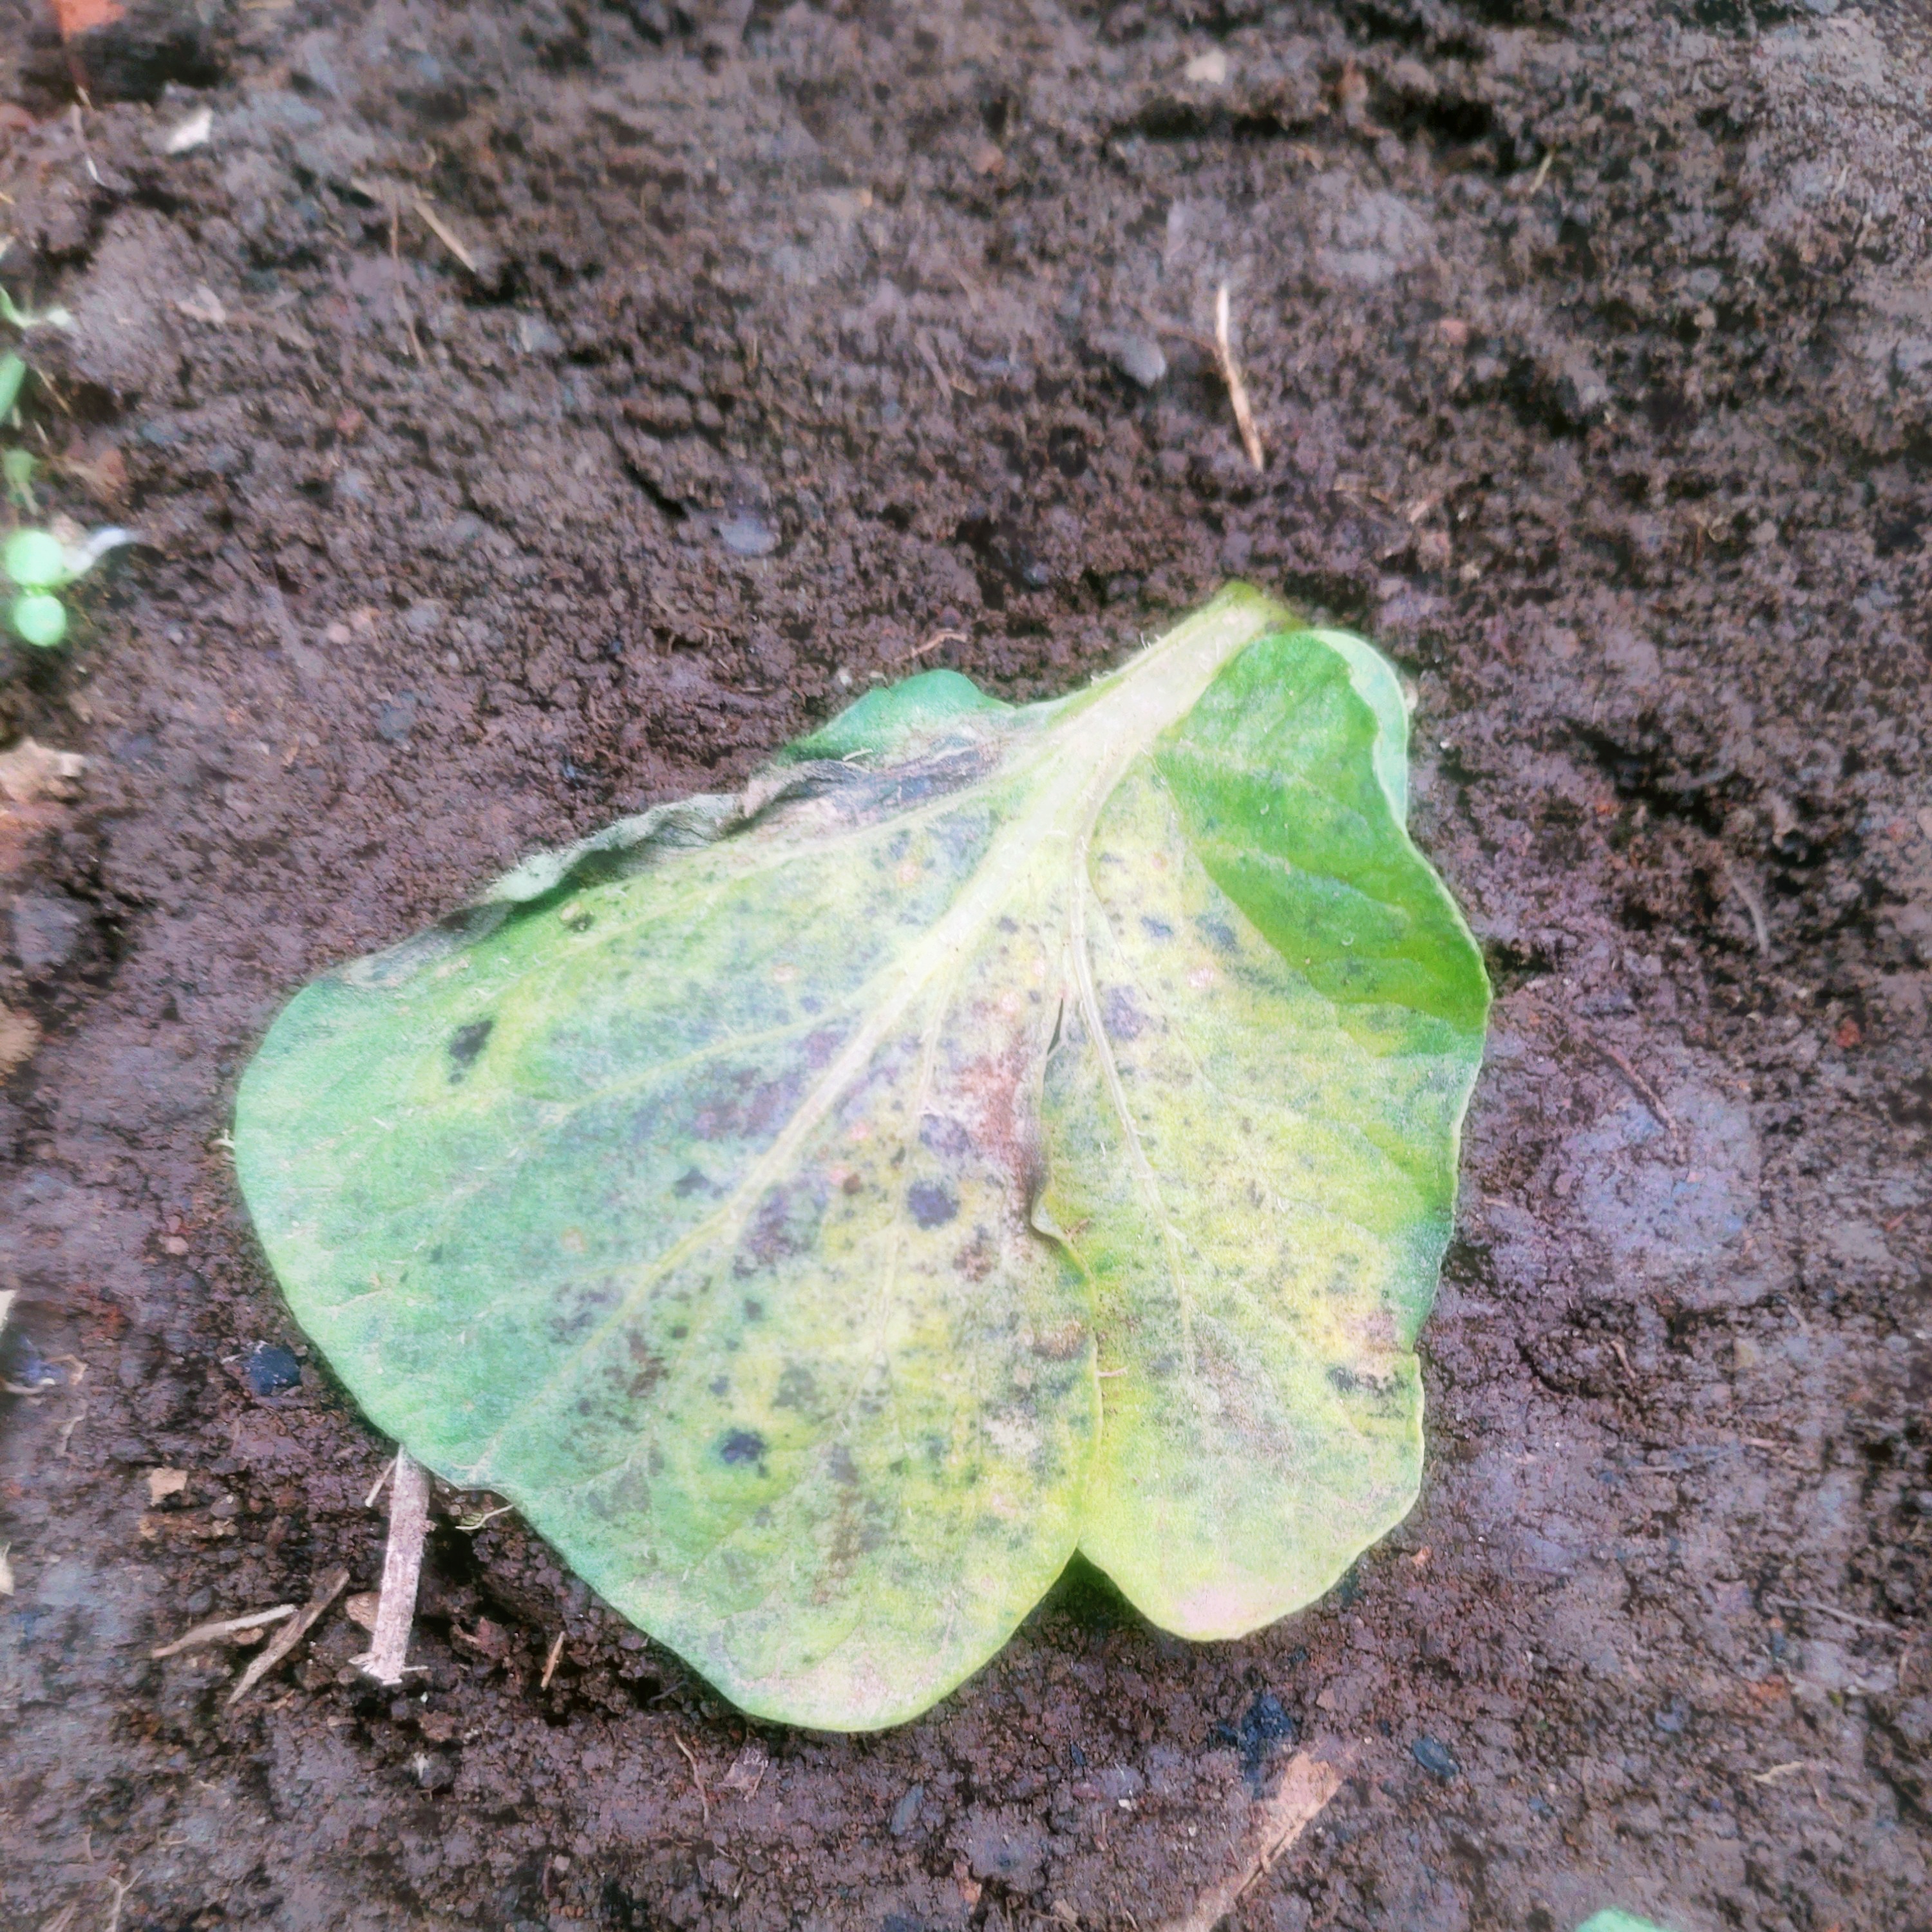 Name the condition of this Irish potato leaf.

late blight
